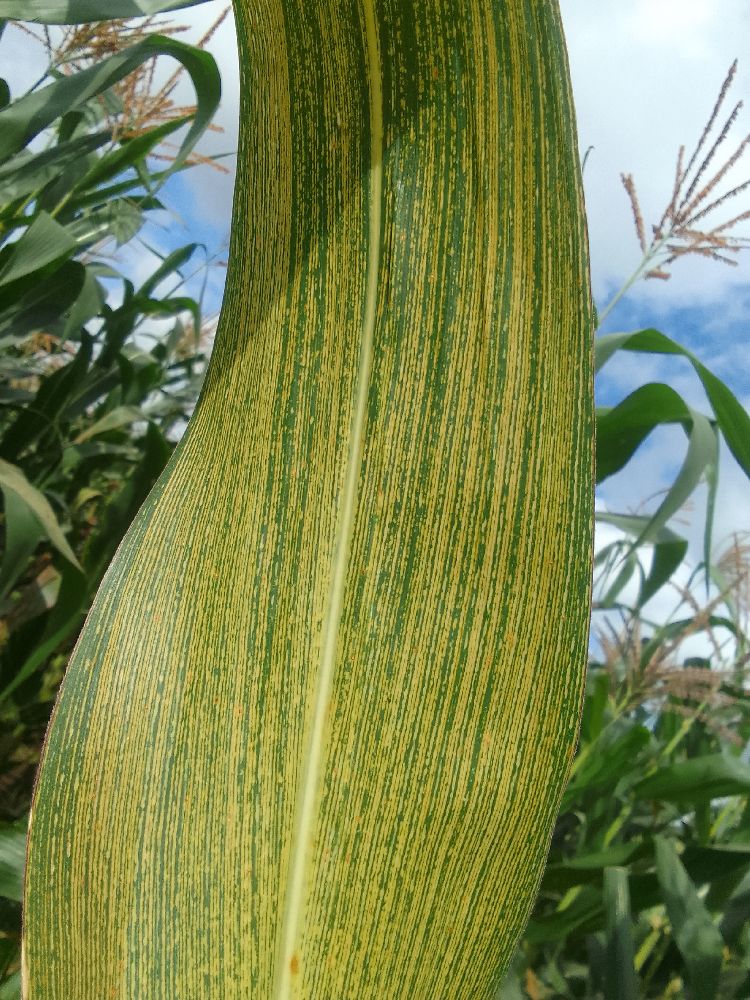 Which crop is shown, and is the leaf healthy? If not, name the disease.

maize, maize streak virus
